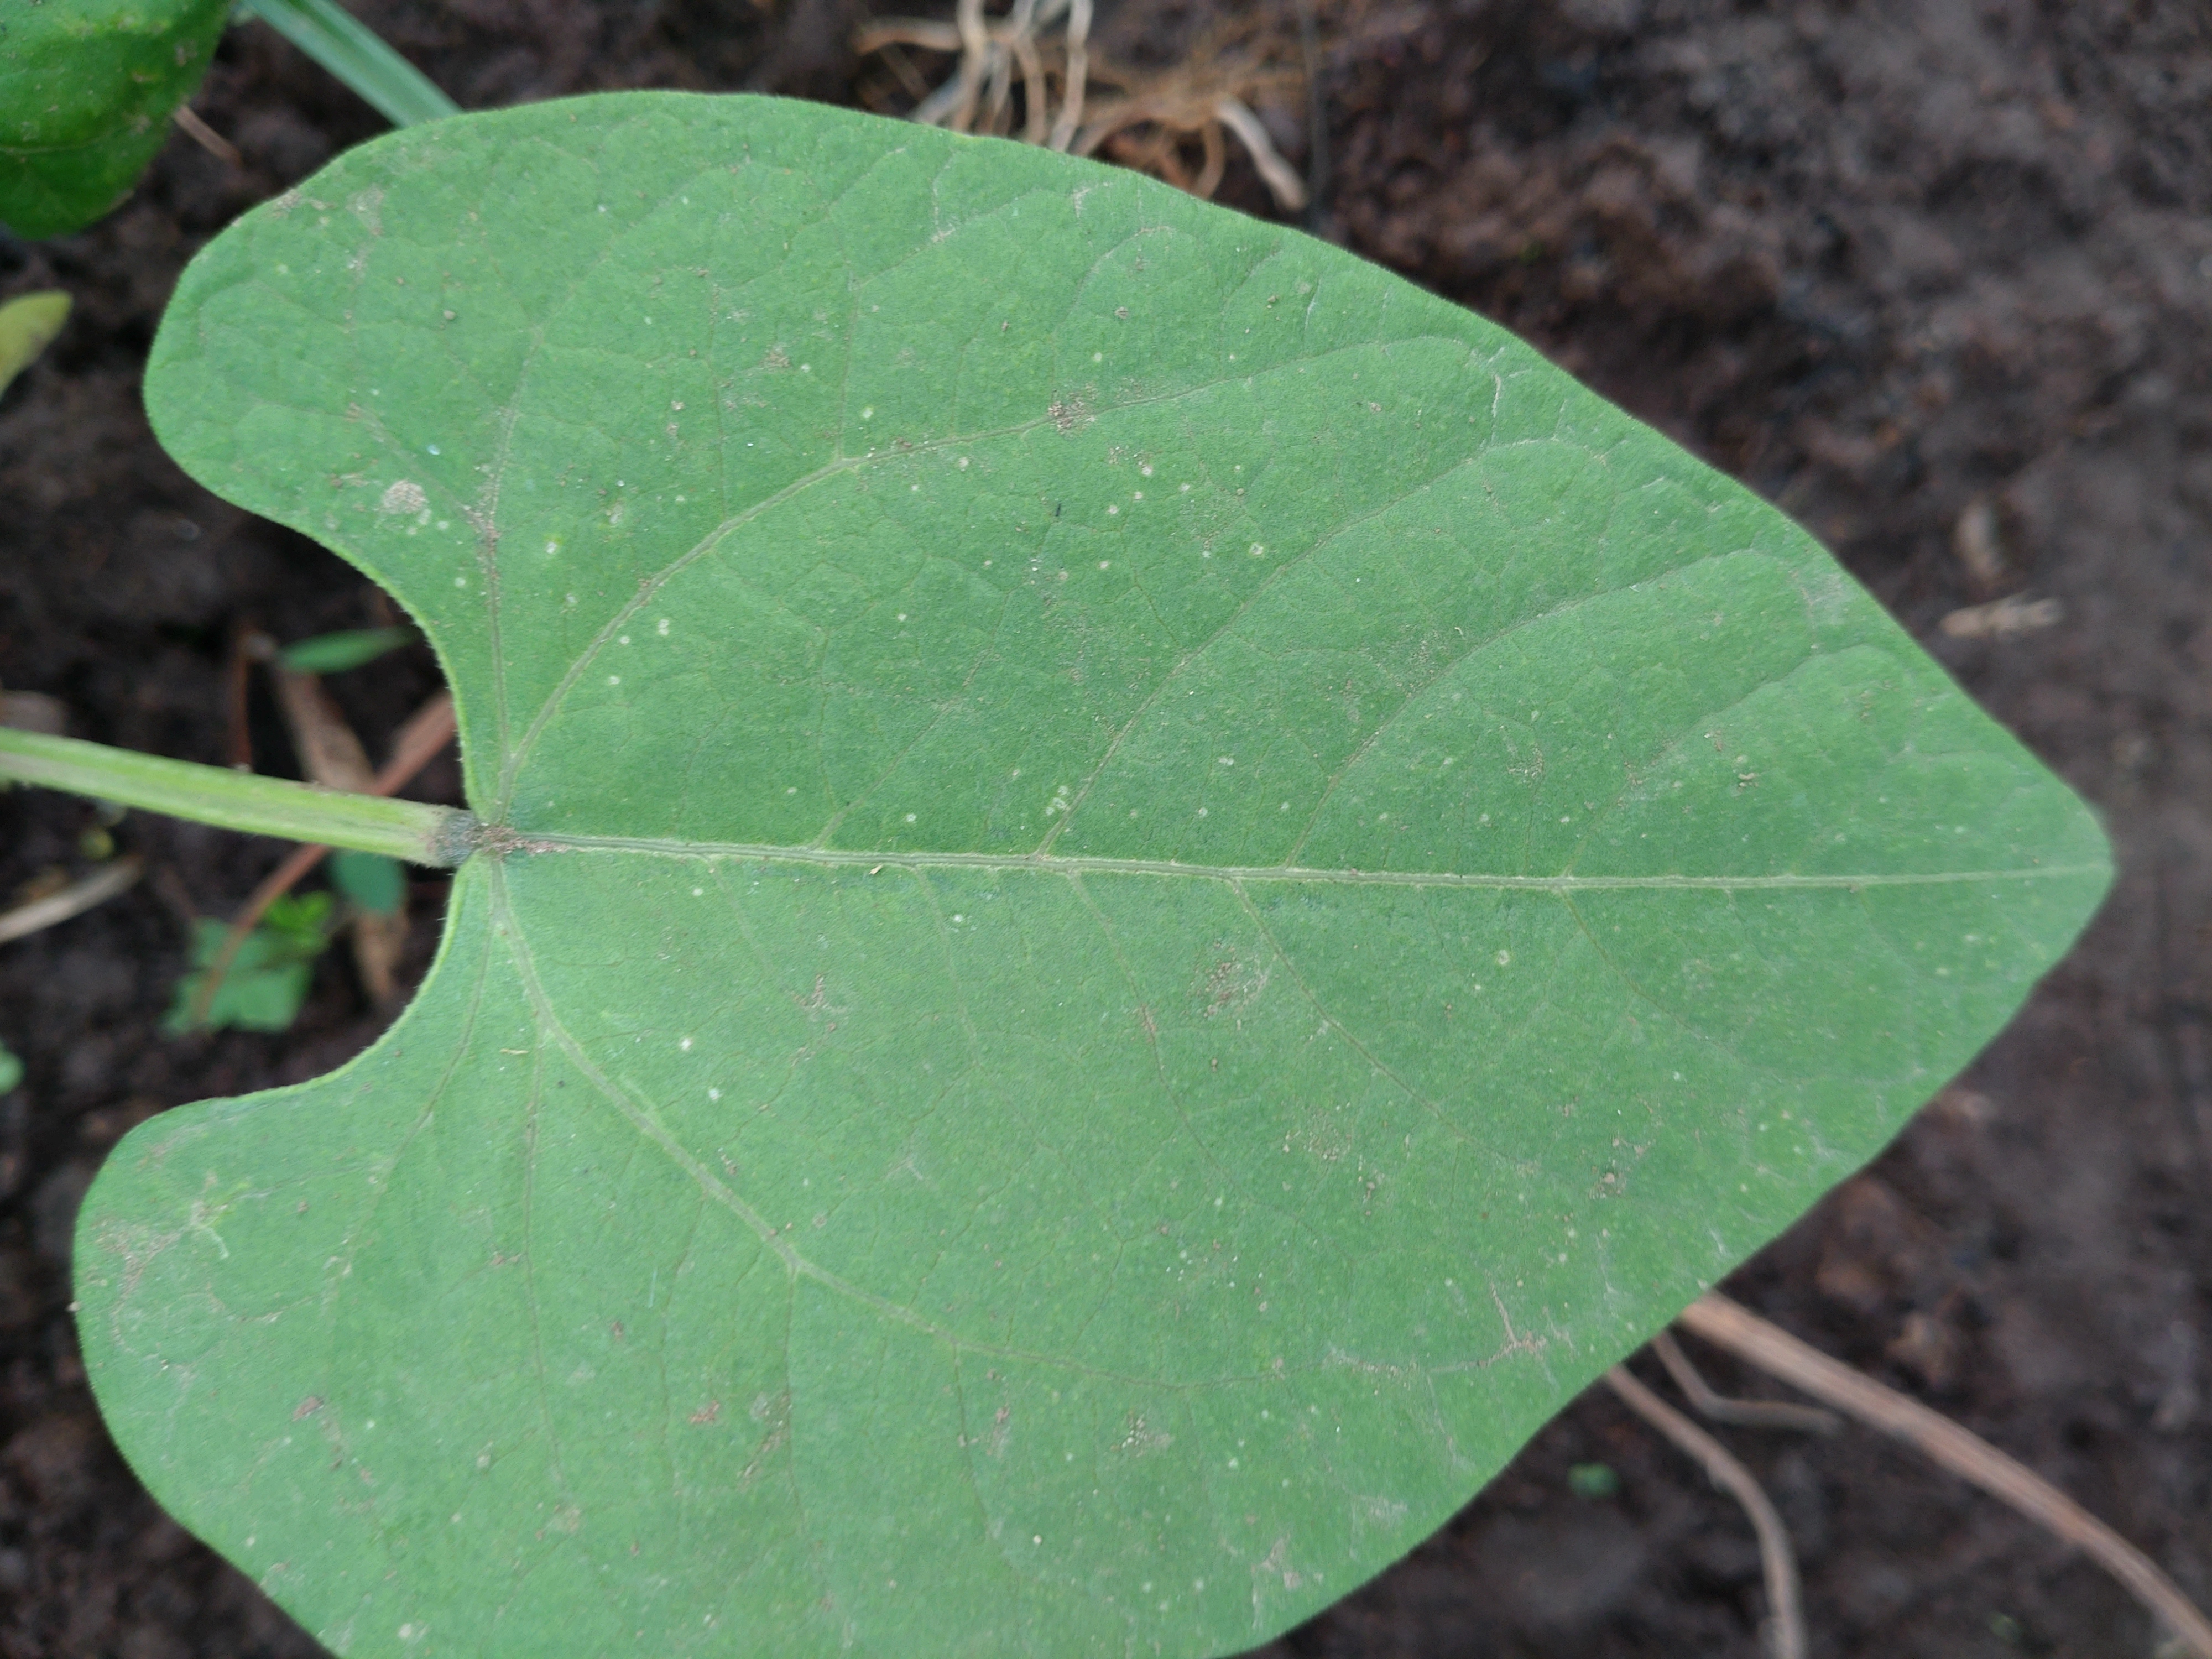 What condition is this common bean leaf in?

healthy
